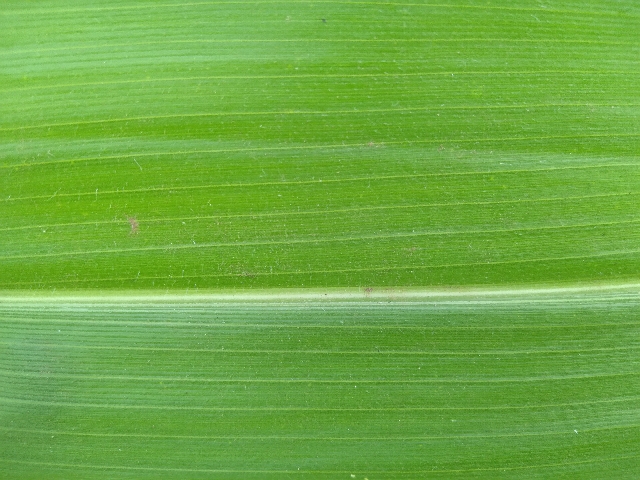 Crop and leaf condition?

maize, healthy
